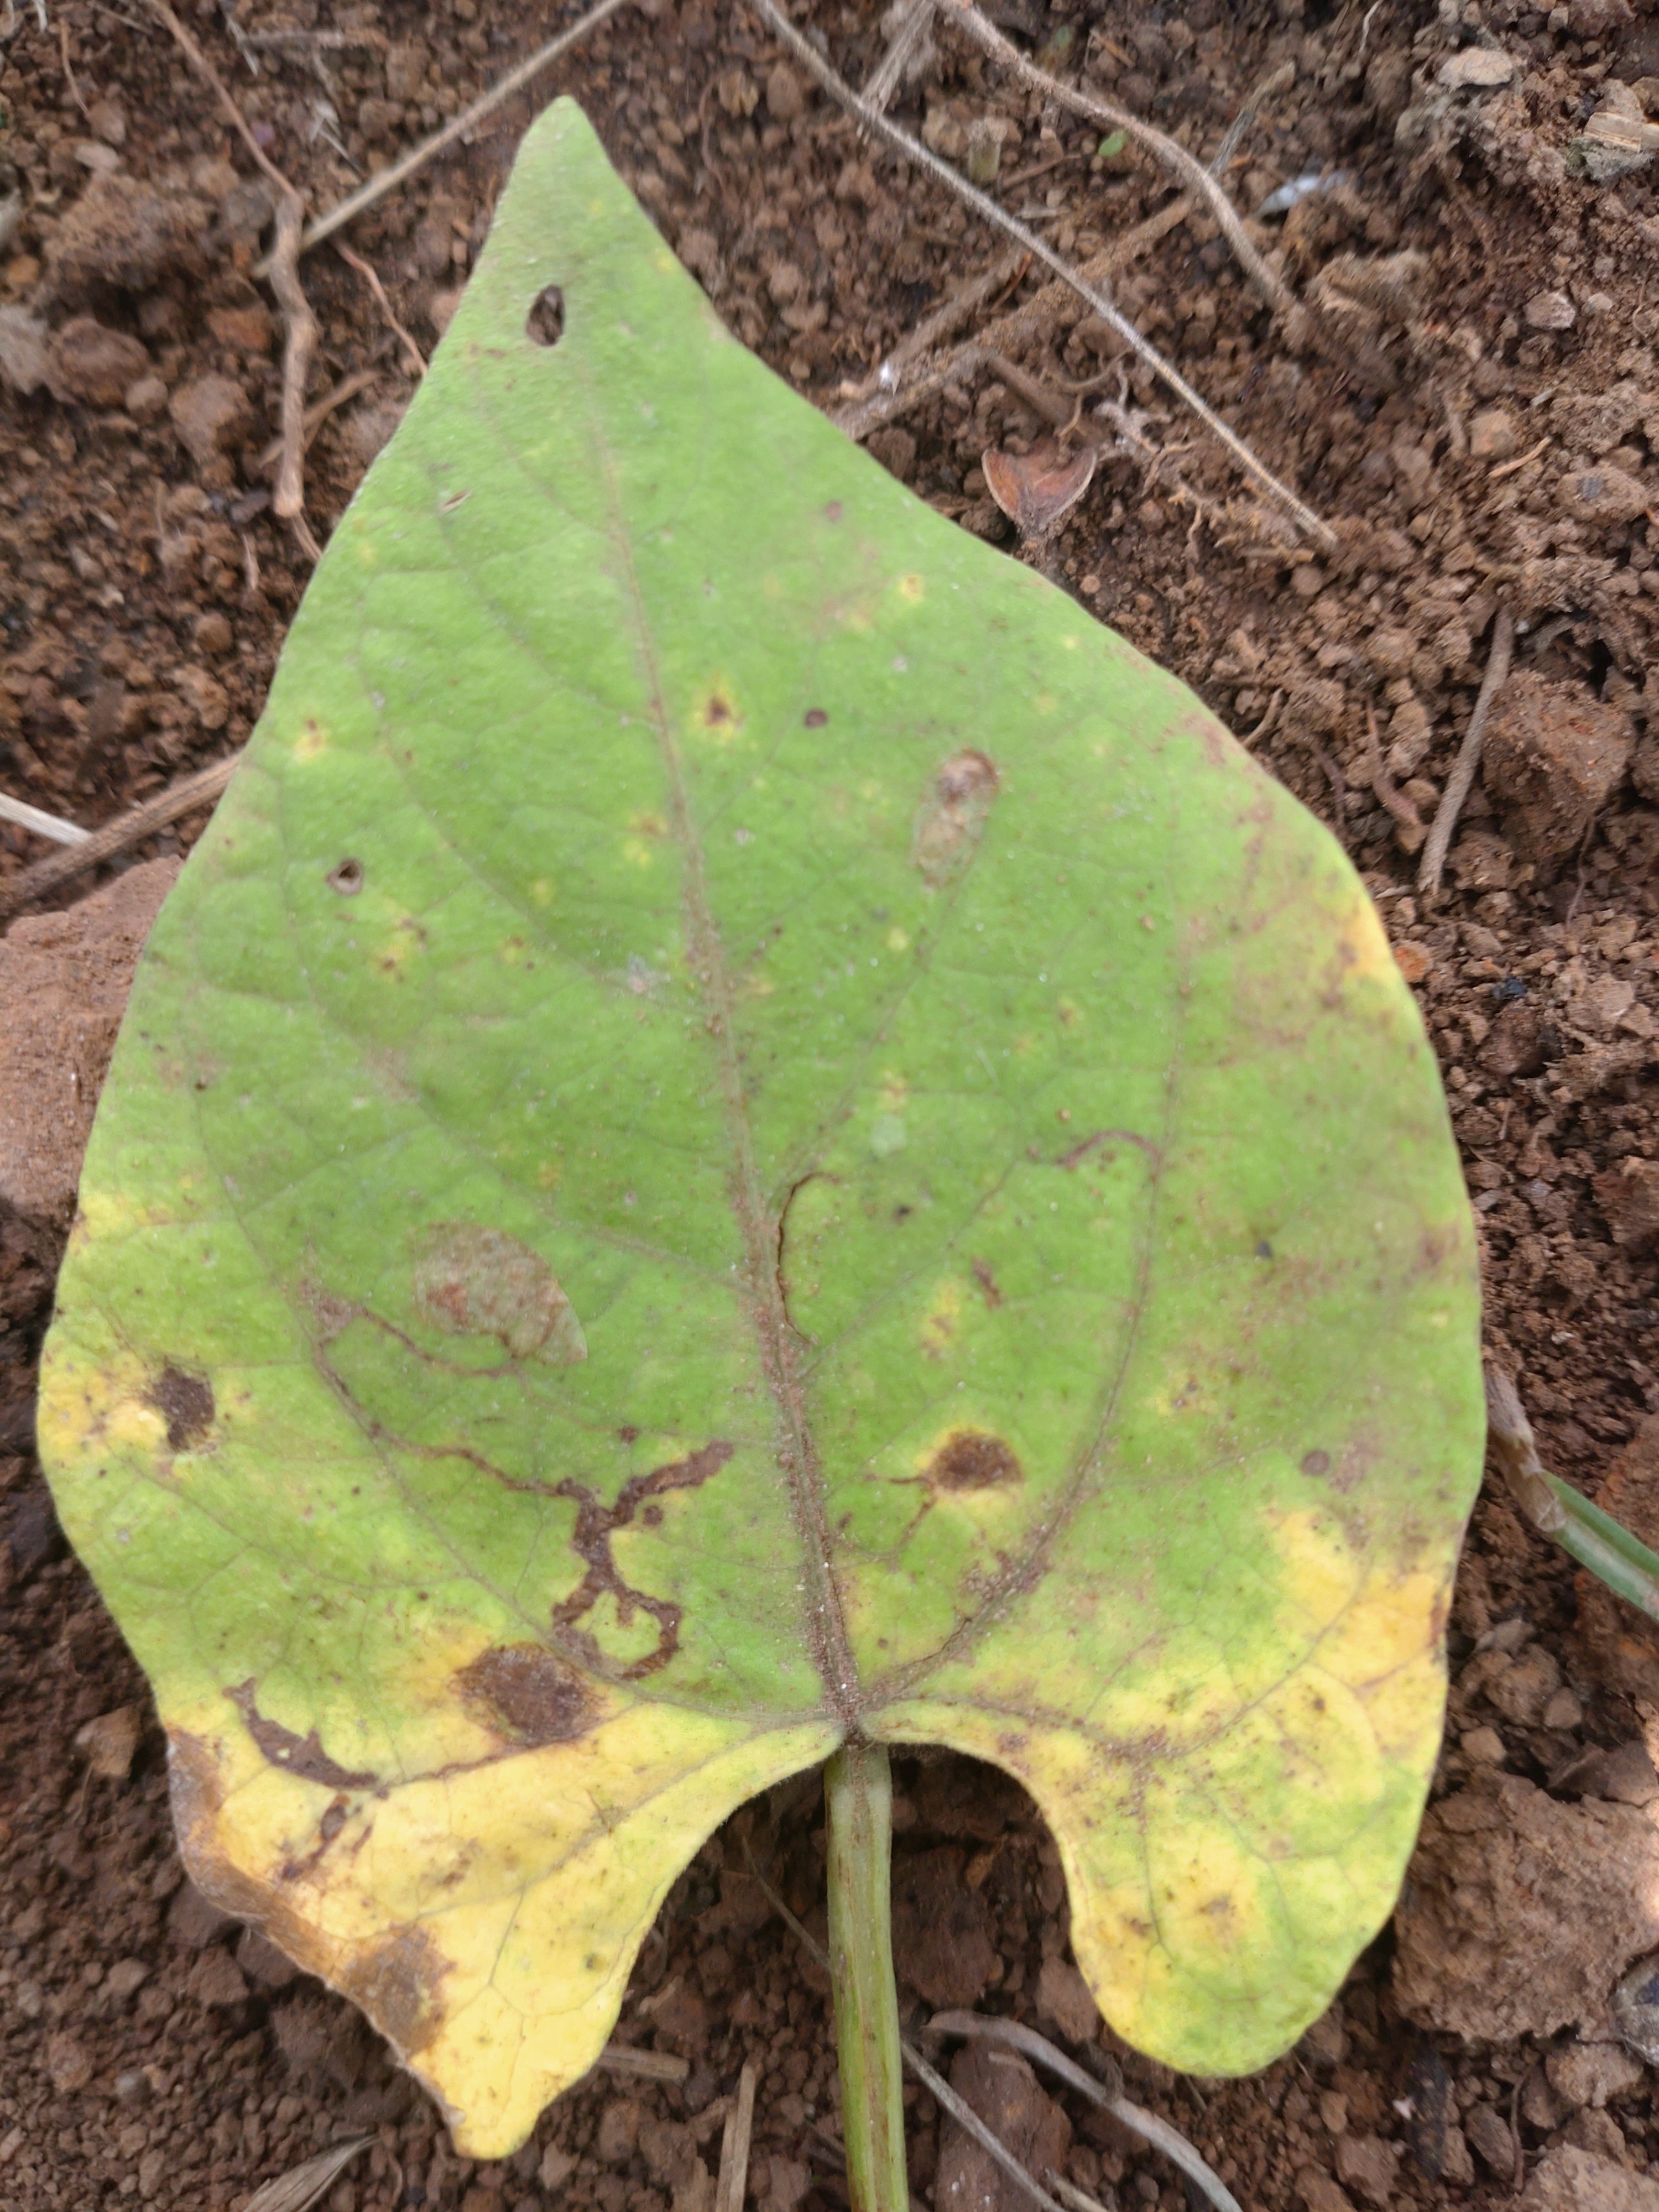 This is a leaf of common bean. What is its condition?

rust
